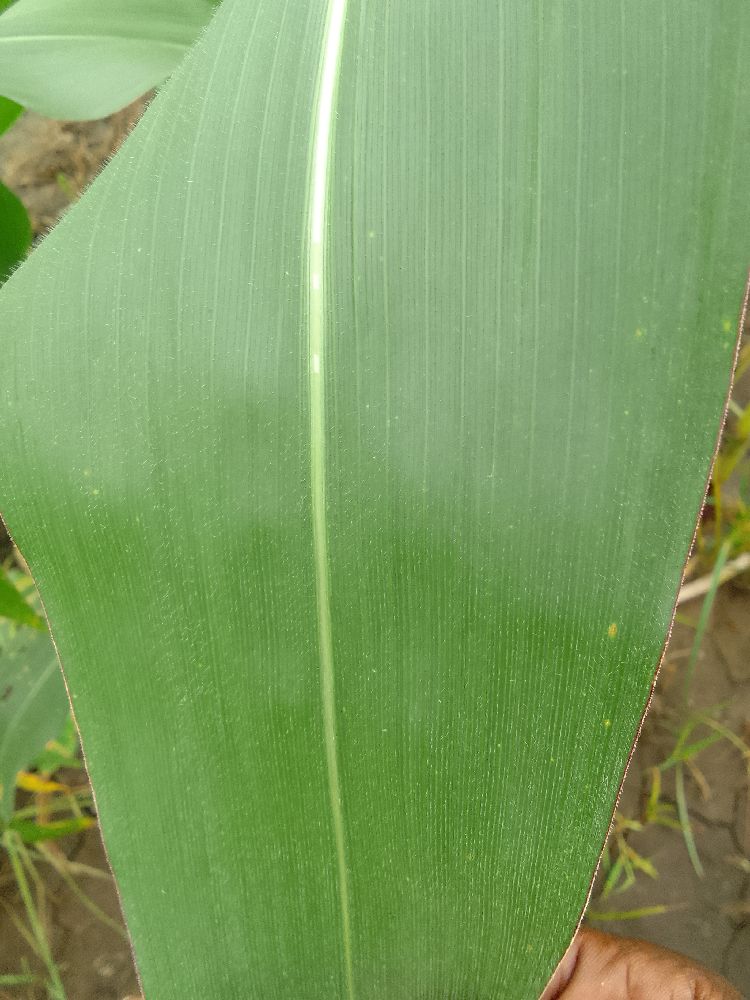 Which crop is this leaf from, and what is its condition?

maize, healthy
